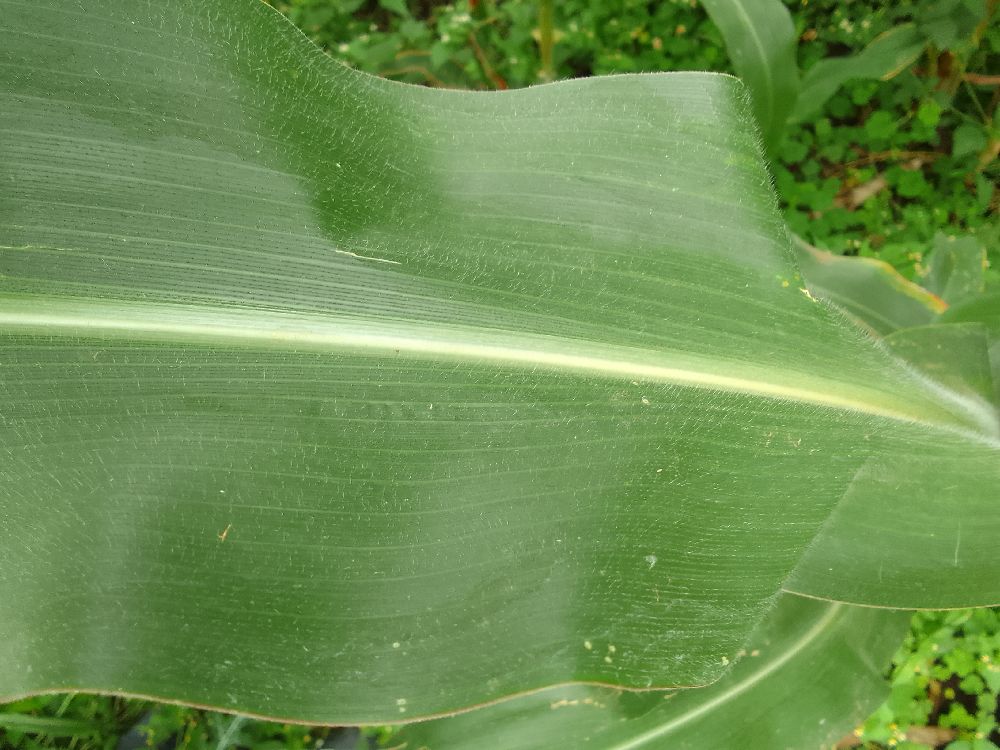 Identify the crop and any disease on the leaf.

maize, healthy
